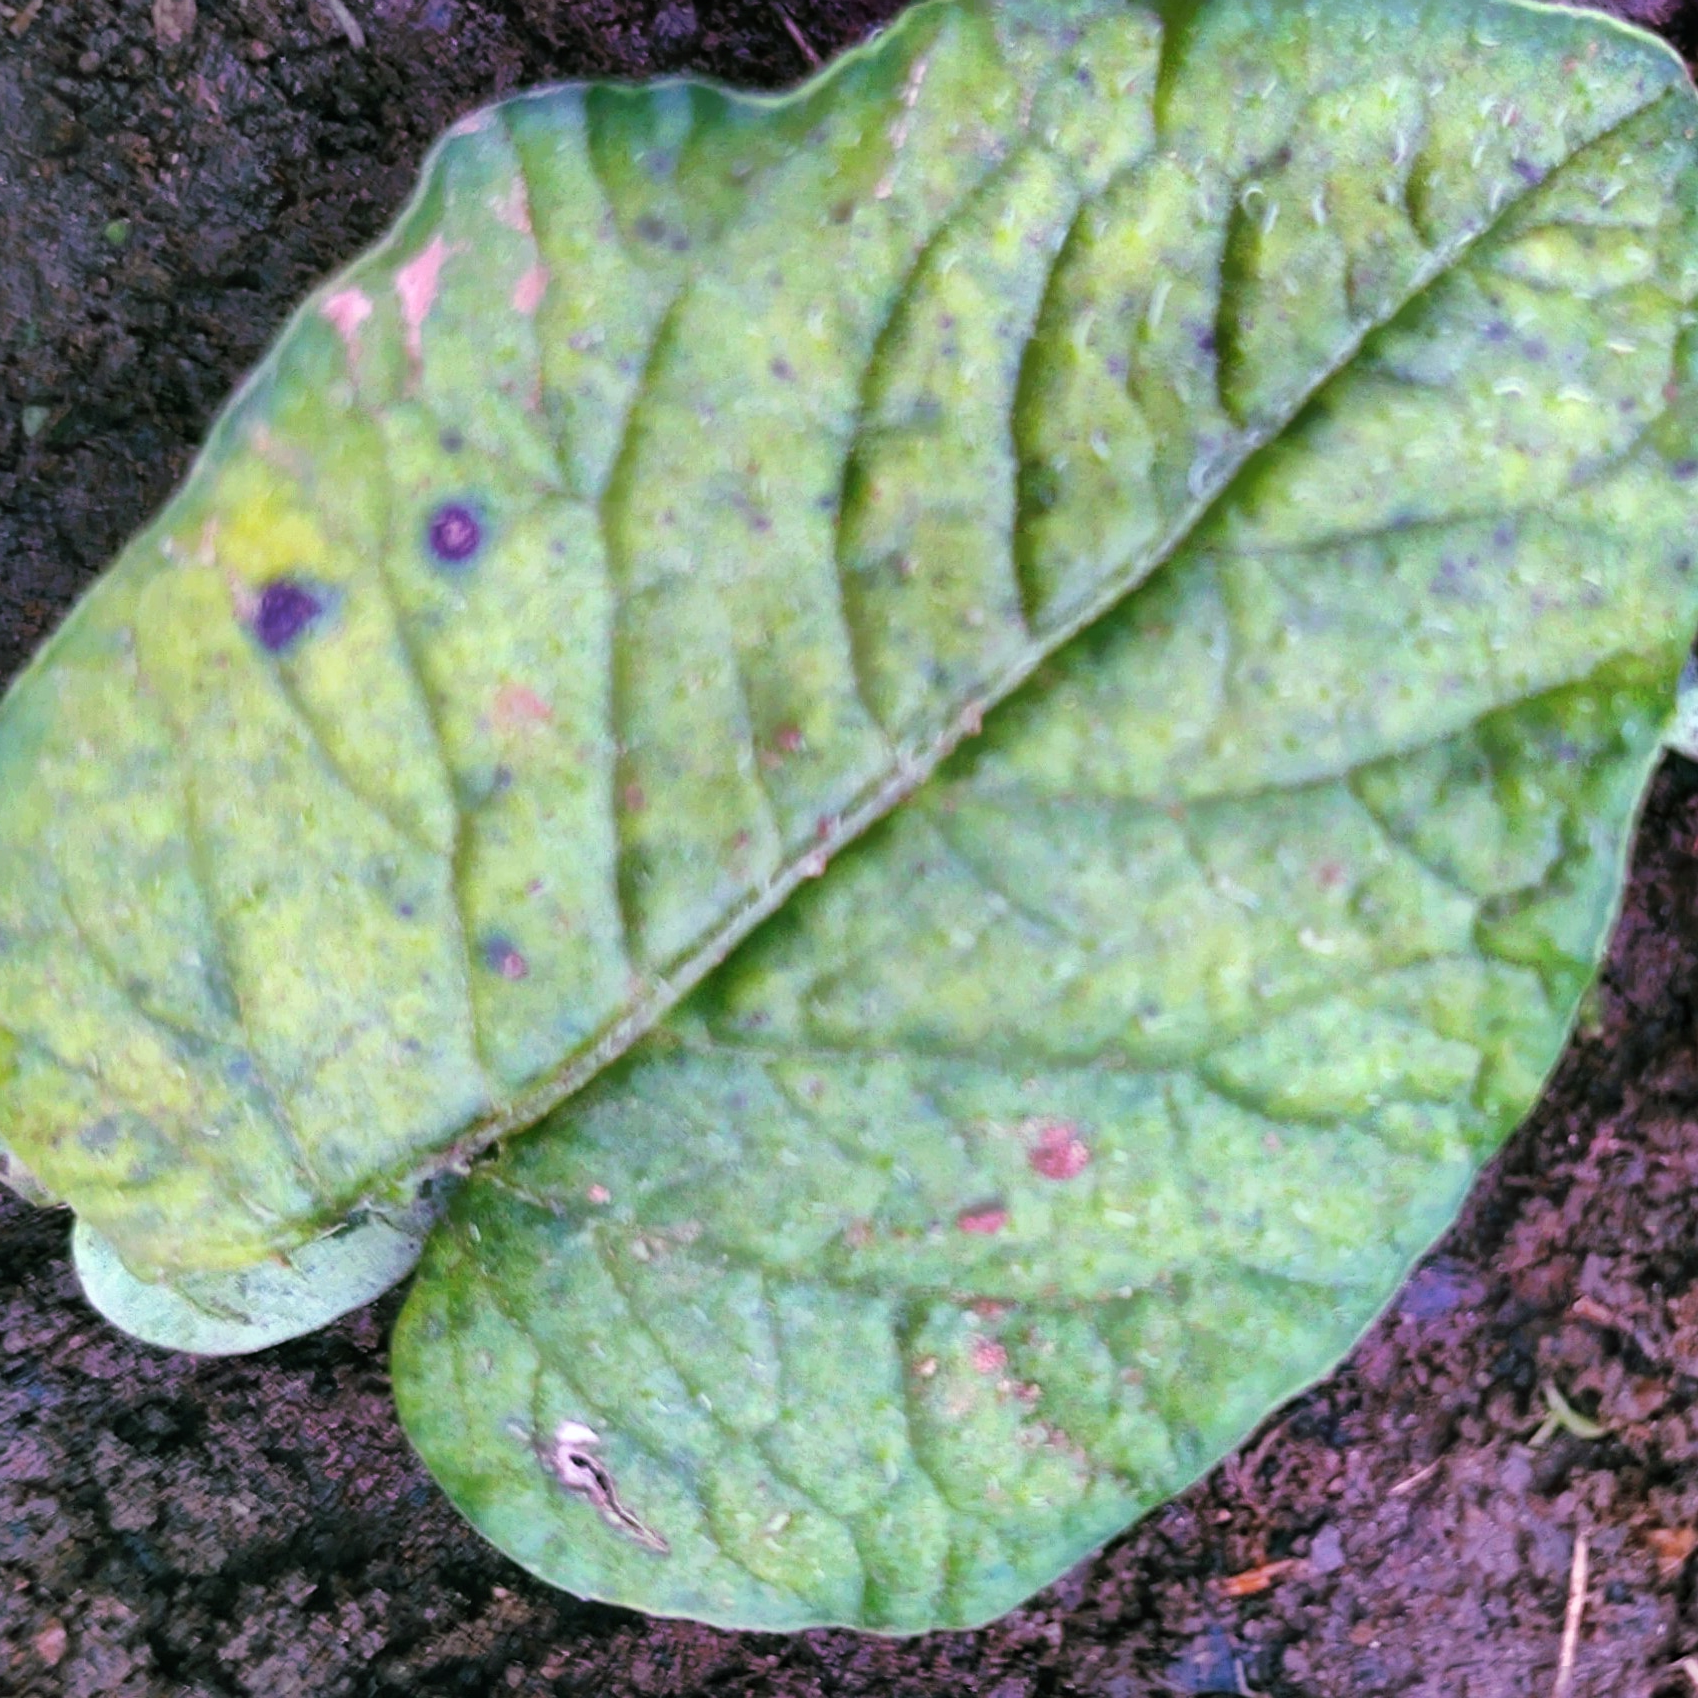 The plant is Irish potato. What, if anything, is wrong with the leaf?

late blight
